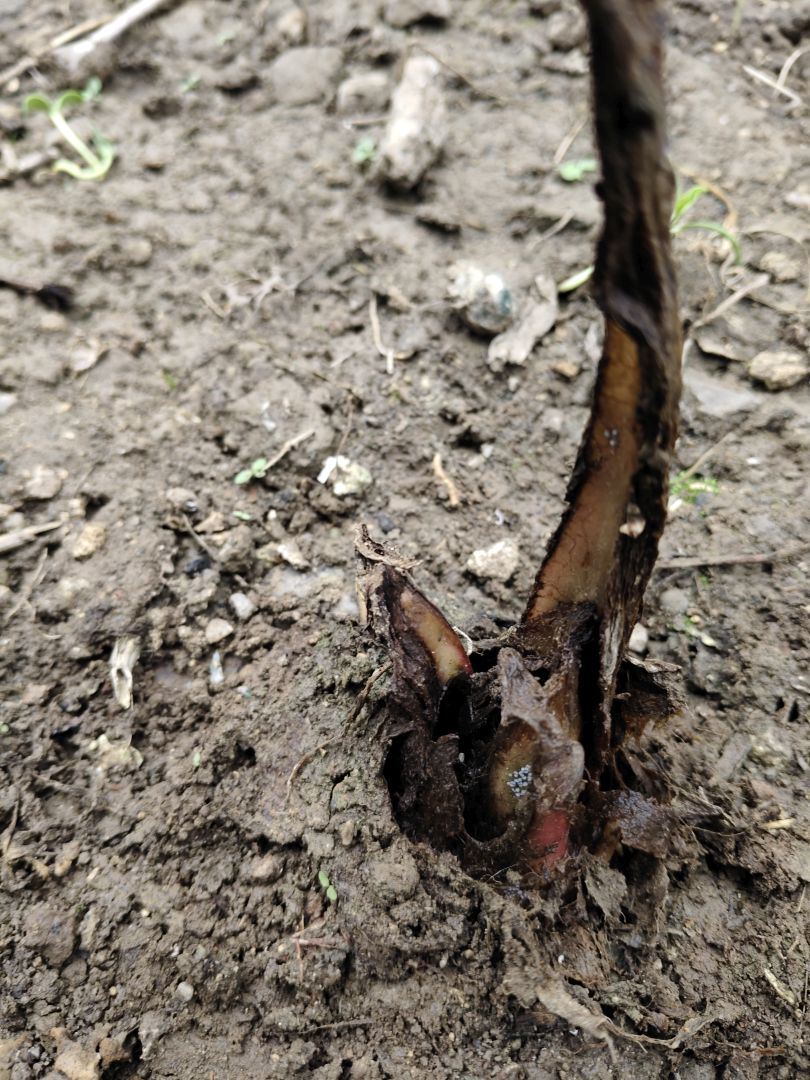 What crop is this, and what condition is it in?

taro, root rot
